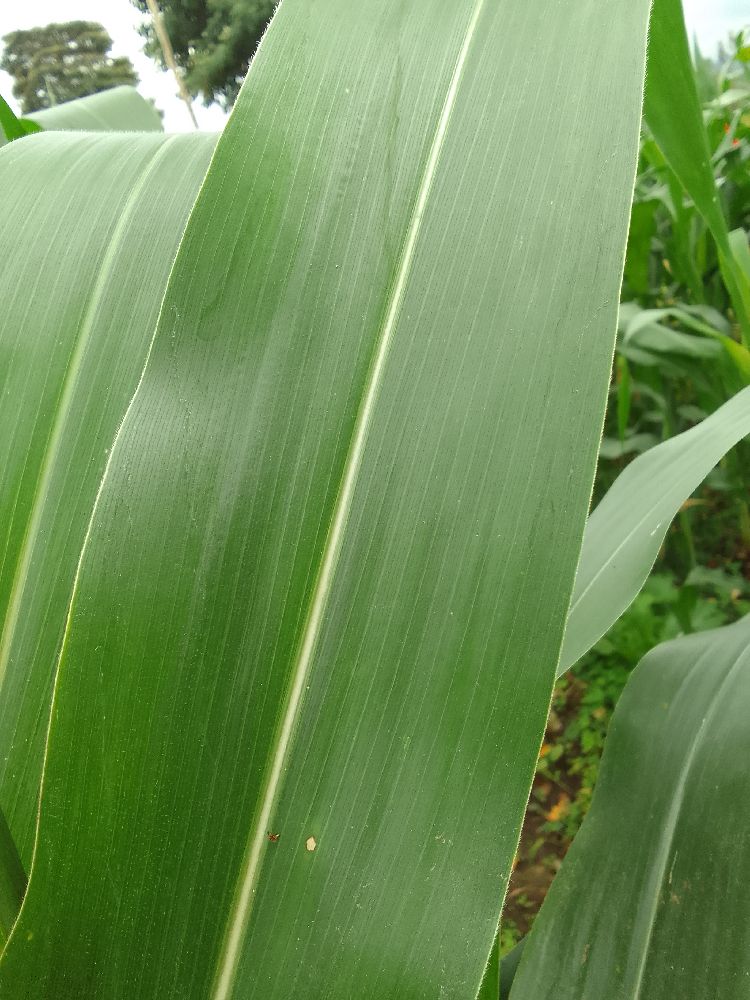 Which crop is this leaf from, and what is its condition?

maize, healthy
